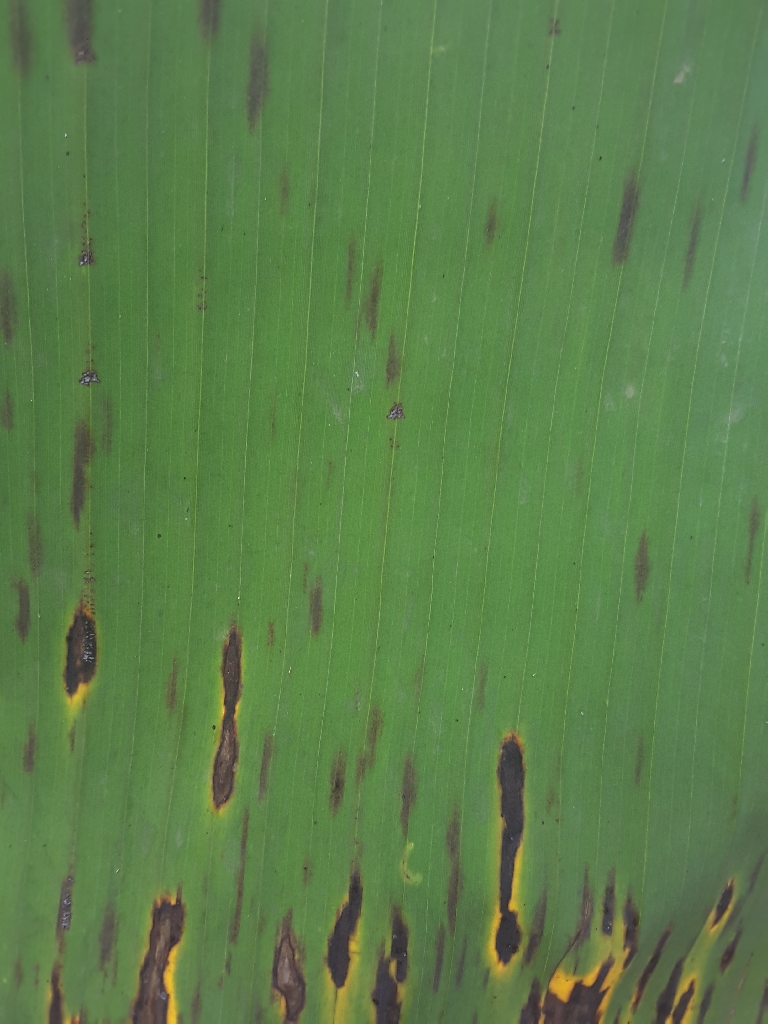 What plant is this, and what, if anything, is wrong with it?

banana, black sigatoka
